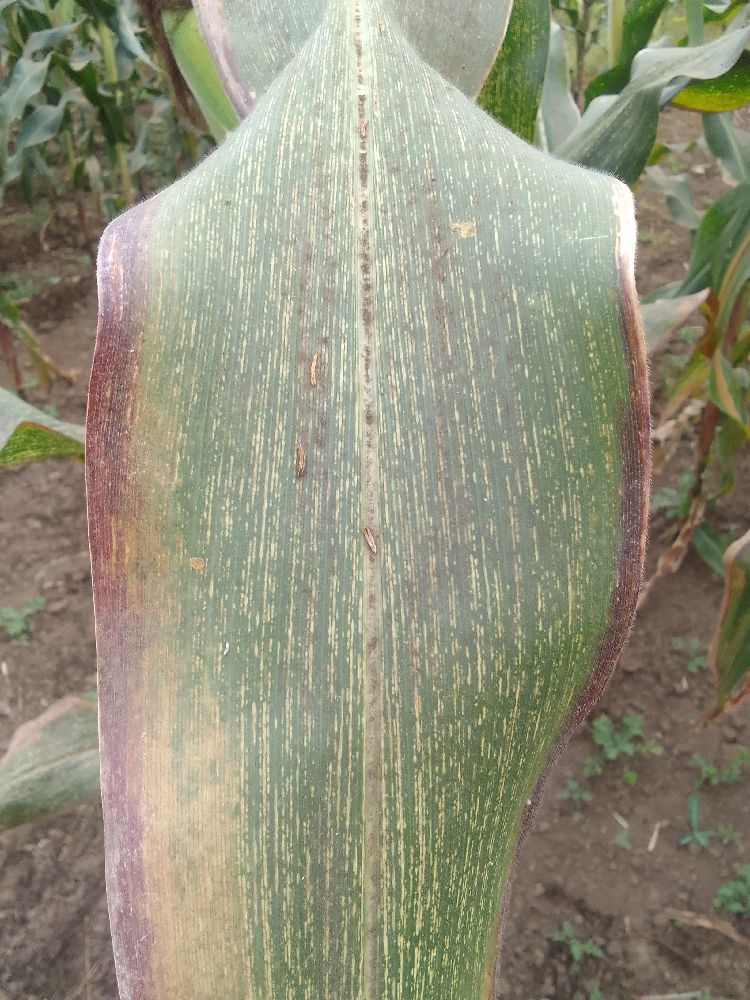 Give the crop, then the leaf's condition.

maize, maize streak virus
